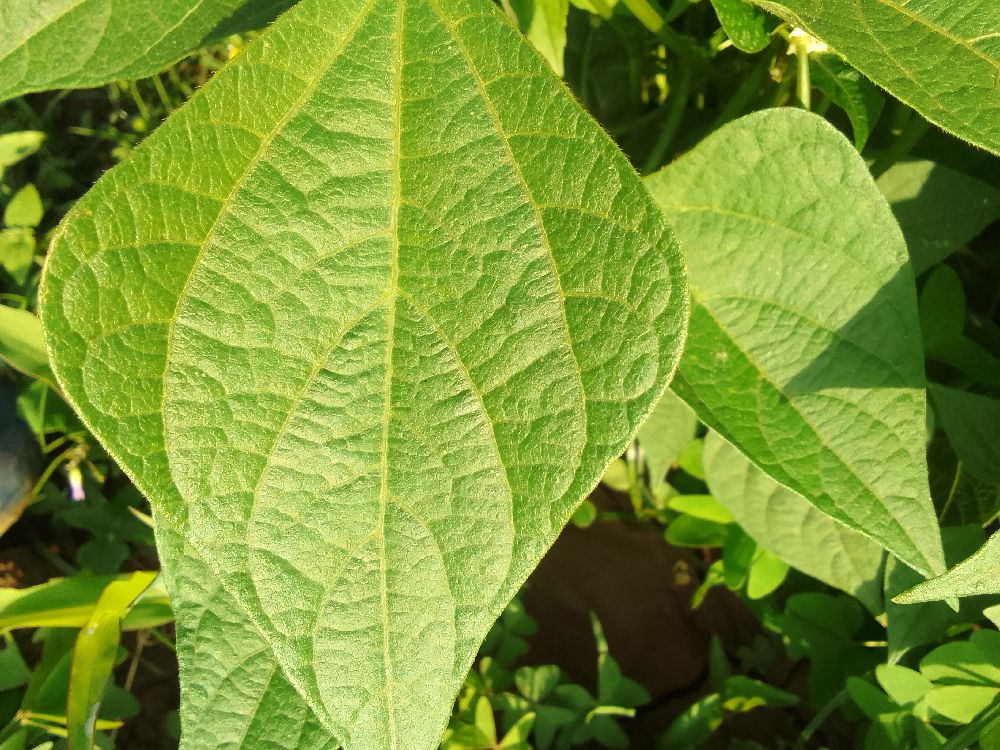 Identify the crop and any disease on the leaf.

common bean, healthy
